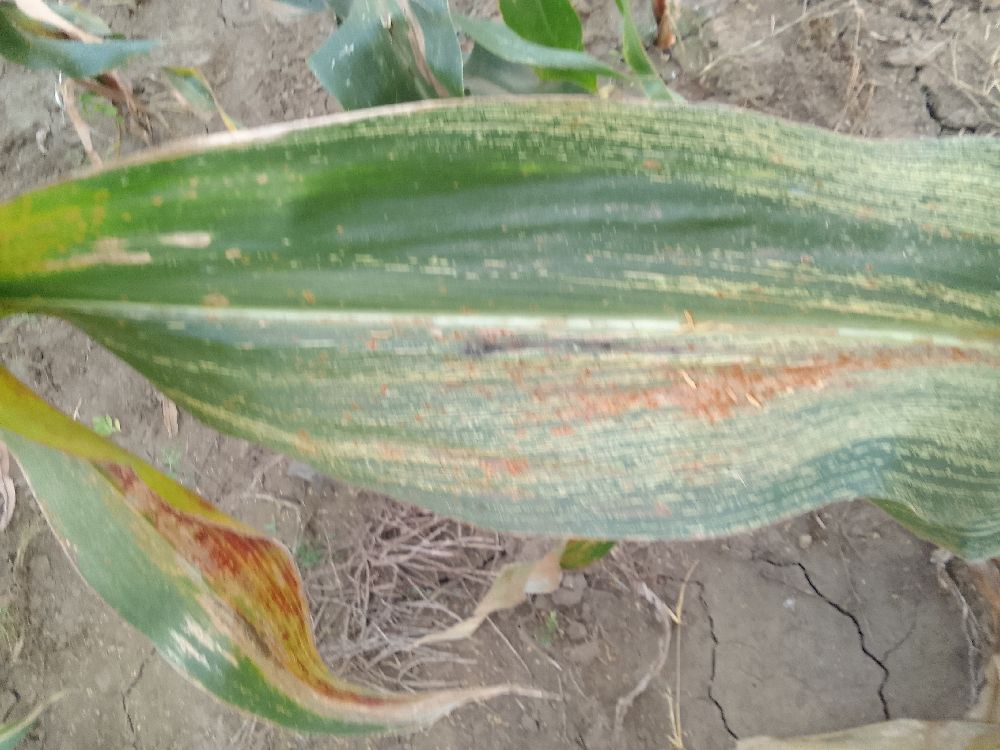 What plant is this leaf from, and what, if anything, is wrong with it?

maize, maize streak virus
